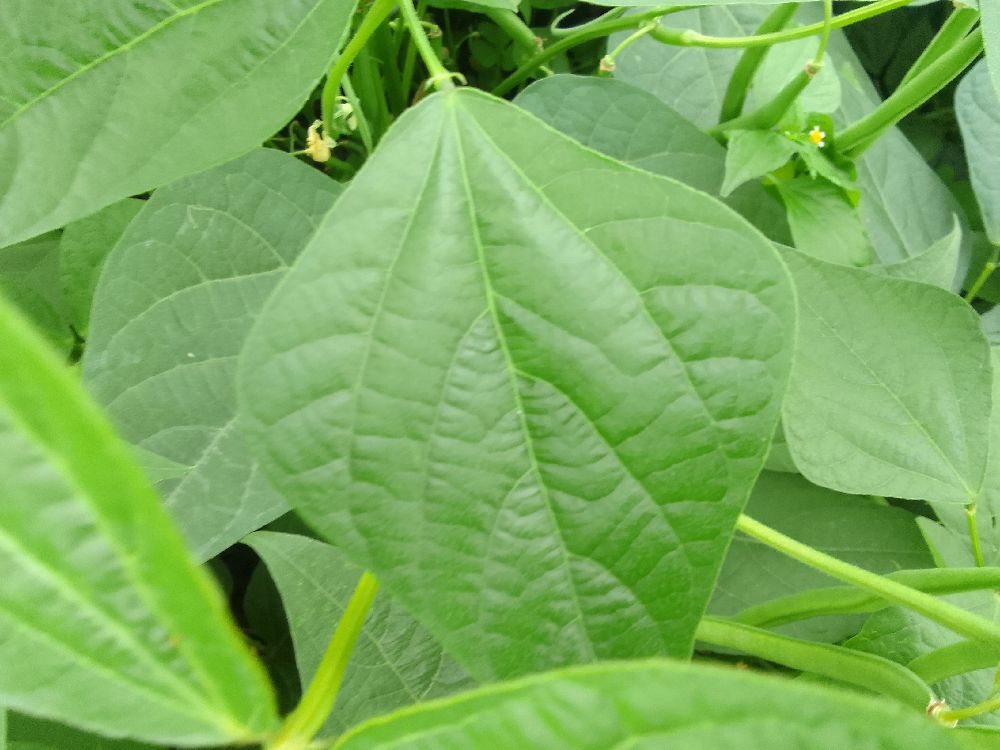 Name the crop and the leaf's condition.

common bean, healthy
